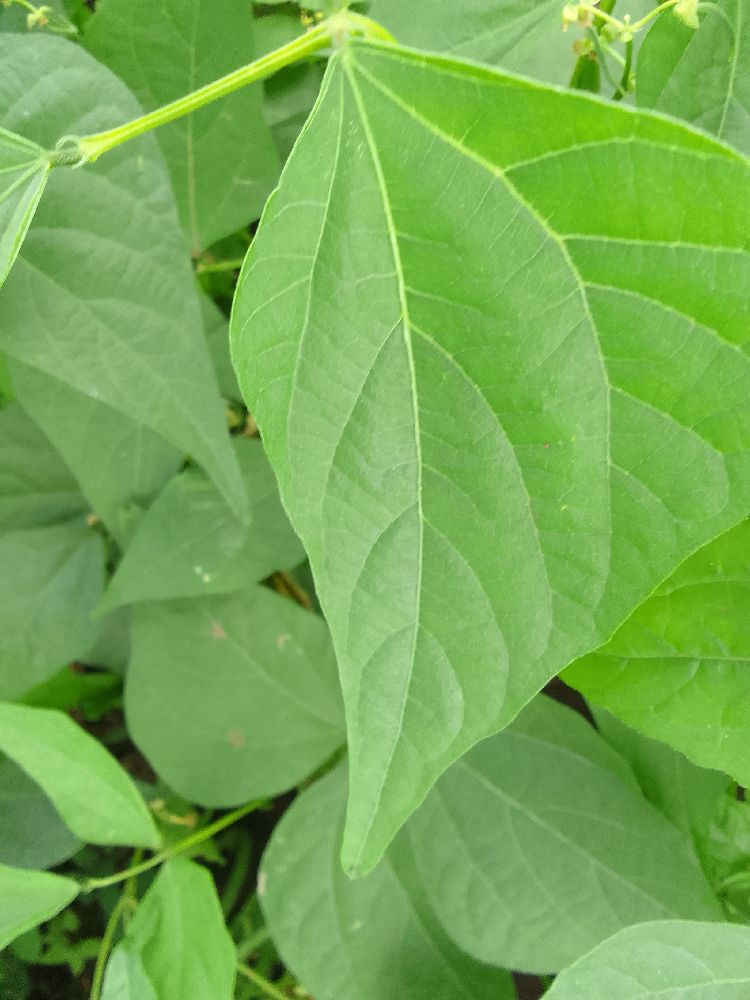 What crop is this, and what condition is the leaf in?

common bean, healthy
